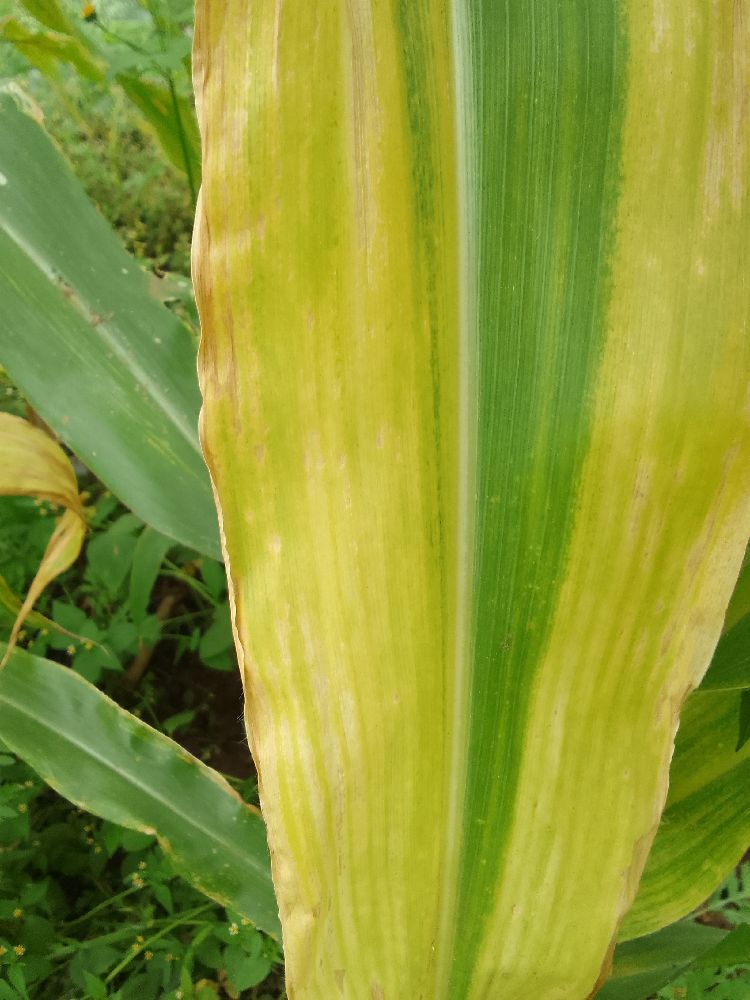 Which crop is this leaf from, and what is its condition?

maize, maize lethal necrosis
